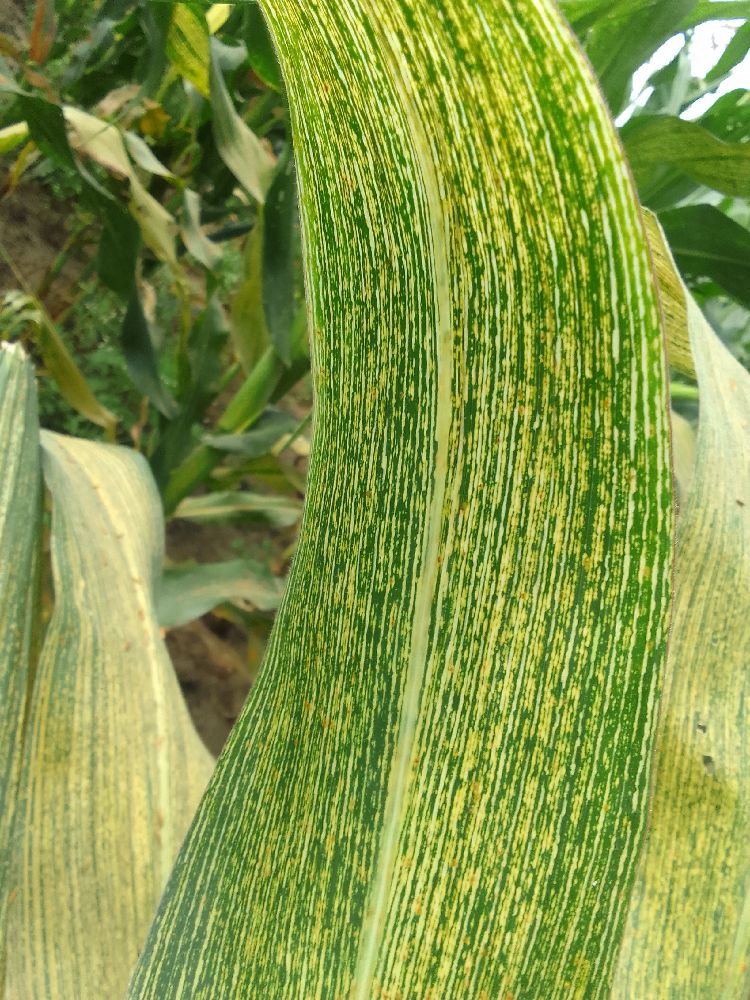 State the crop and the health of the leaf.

maize, maize streak virus
